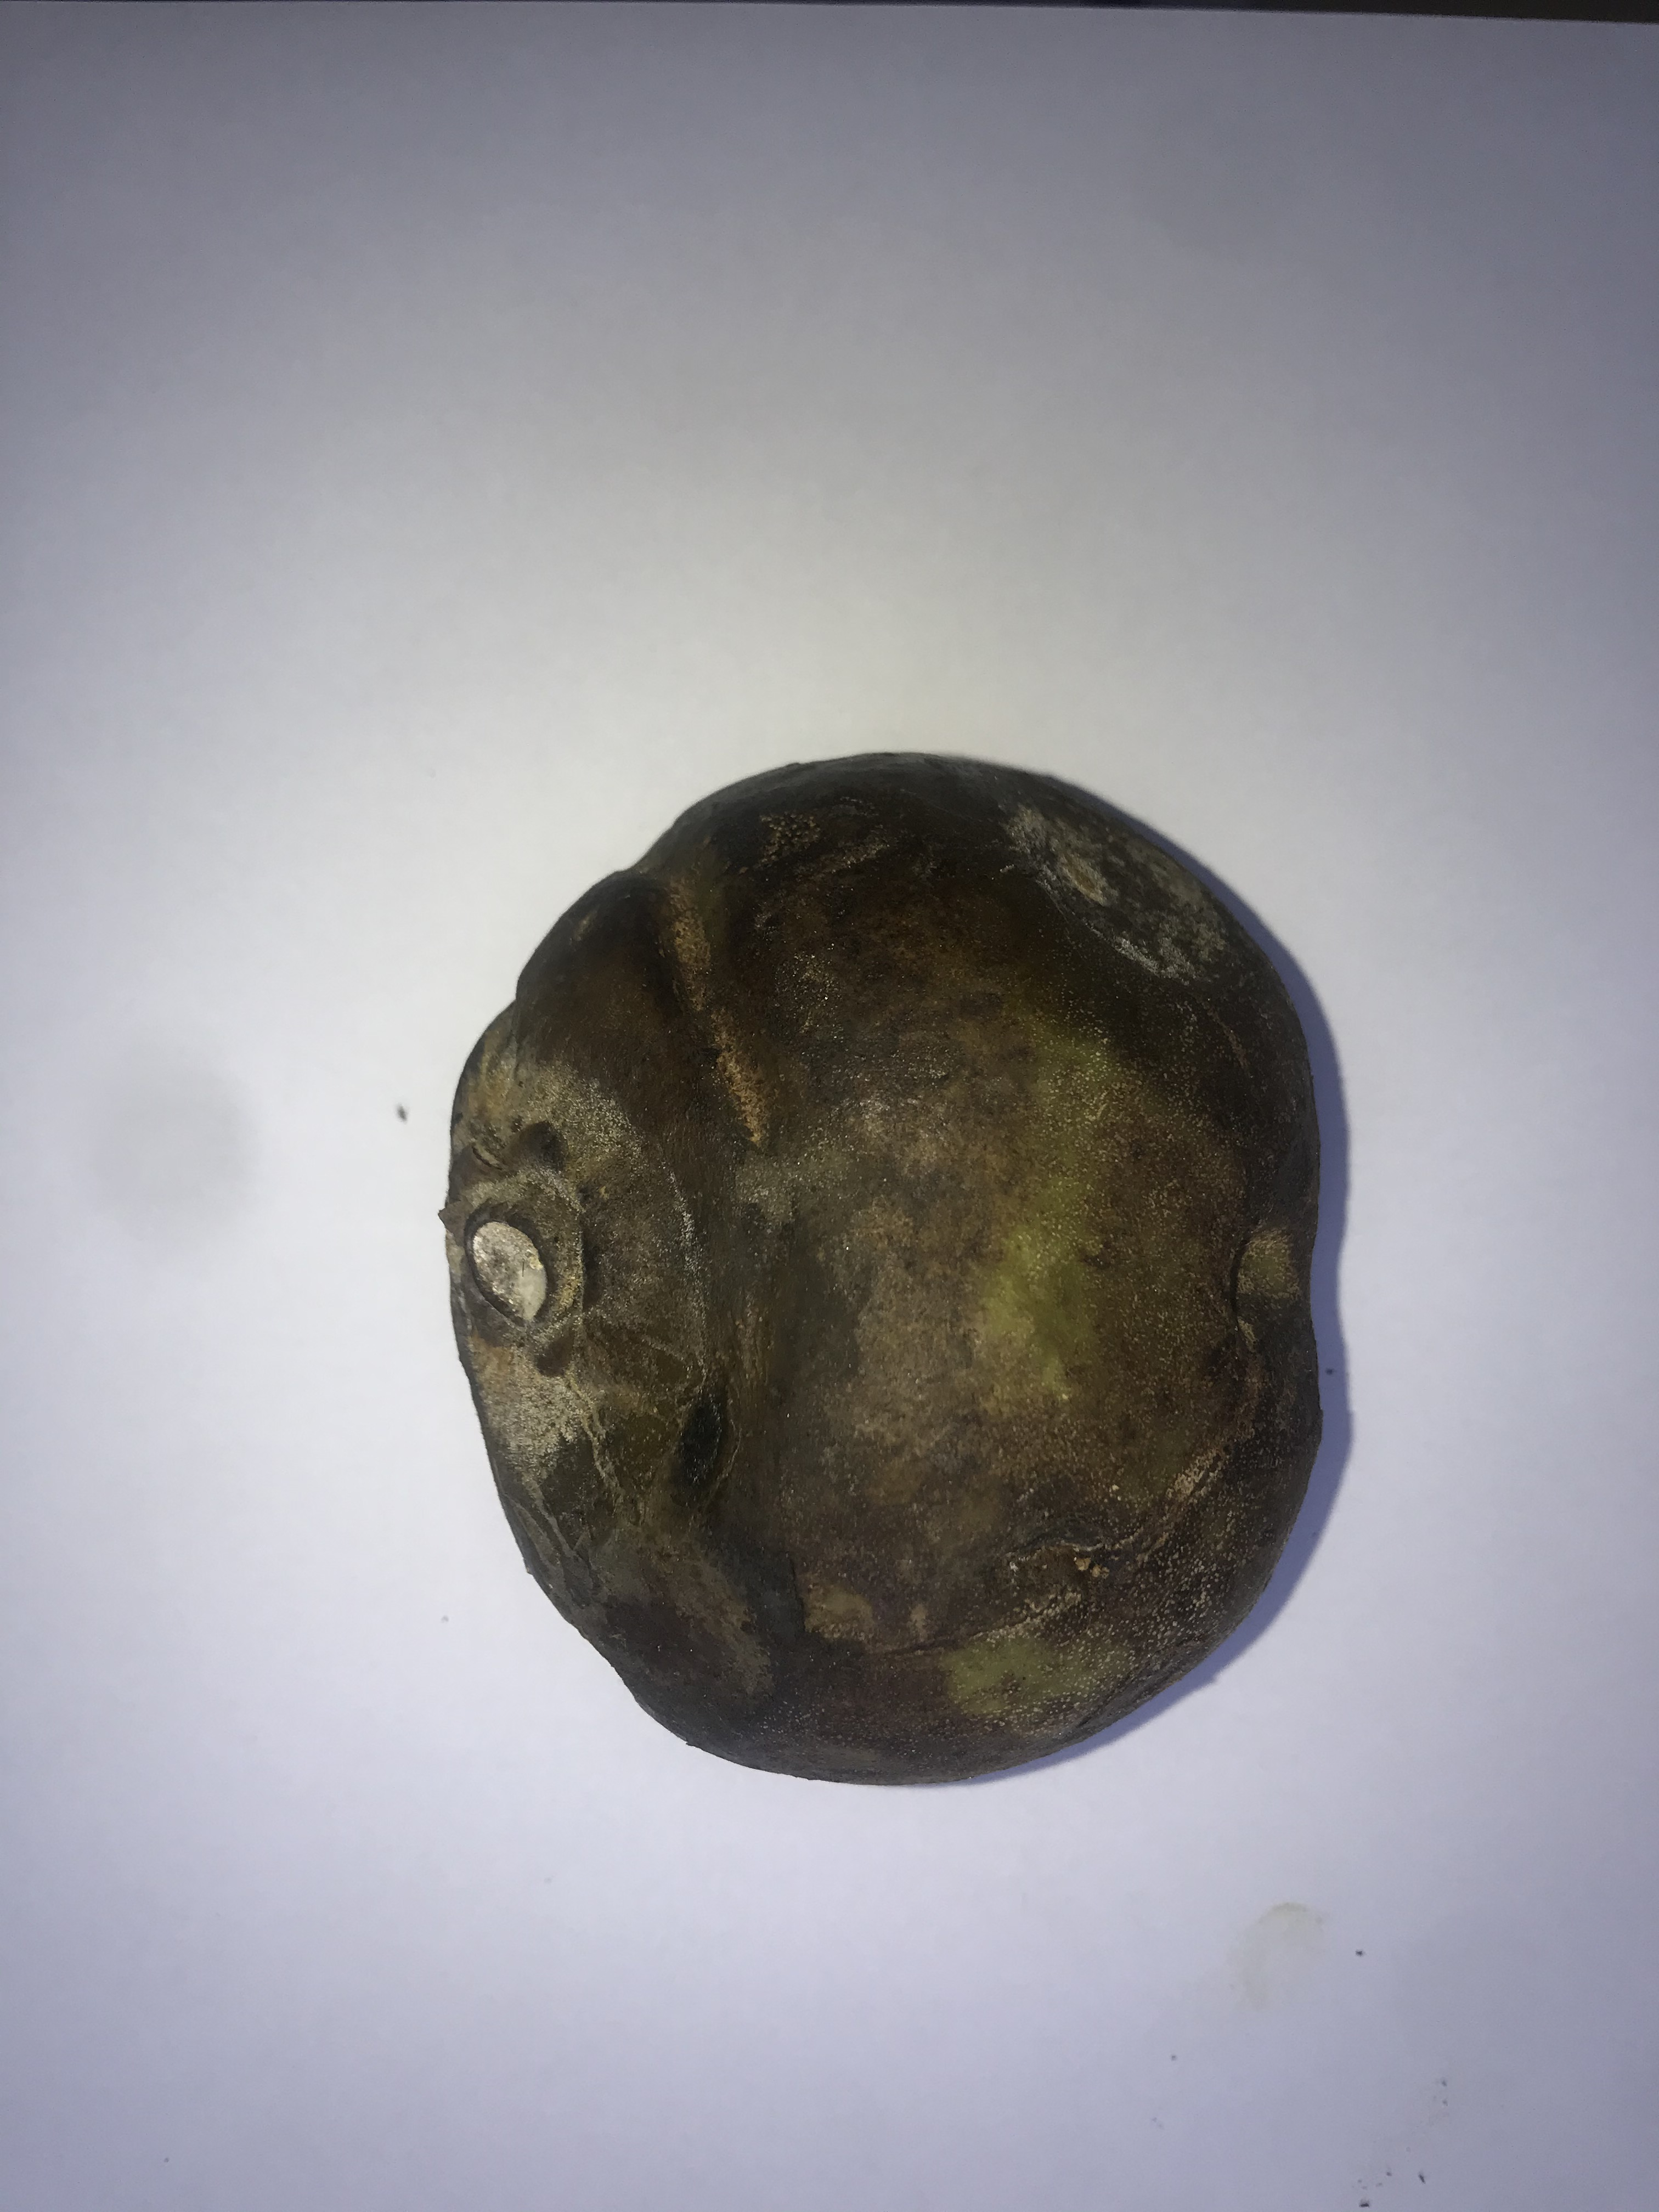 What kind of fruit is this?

pequi
